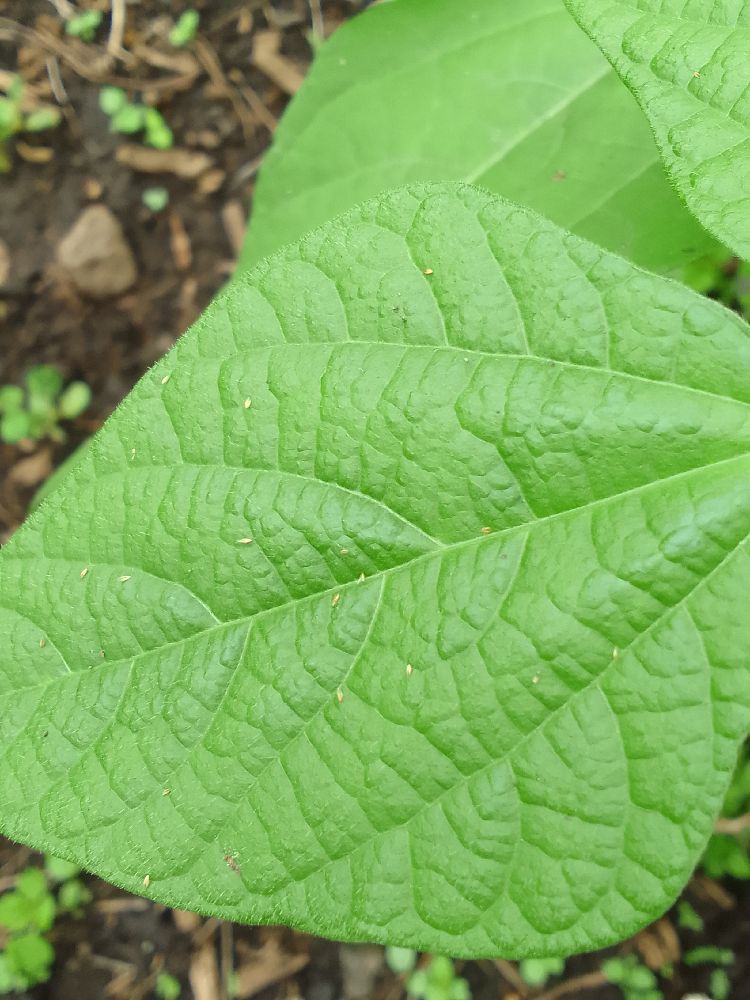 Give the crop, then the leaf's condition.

common bean, healthy
